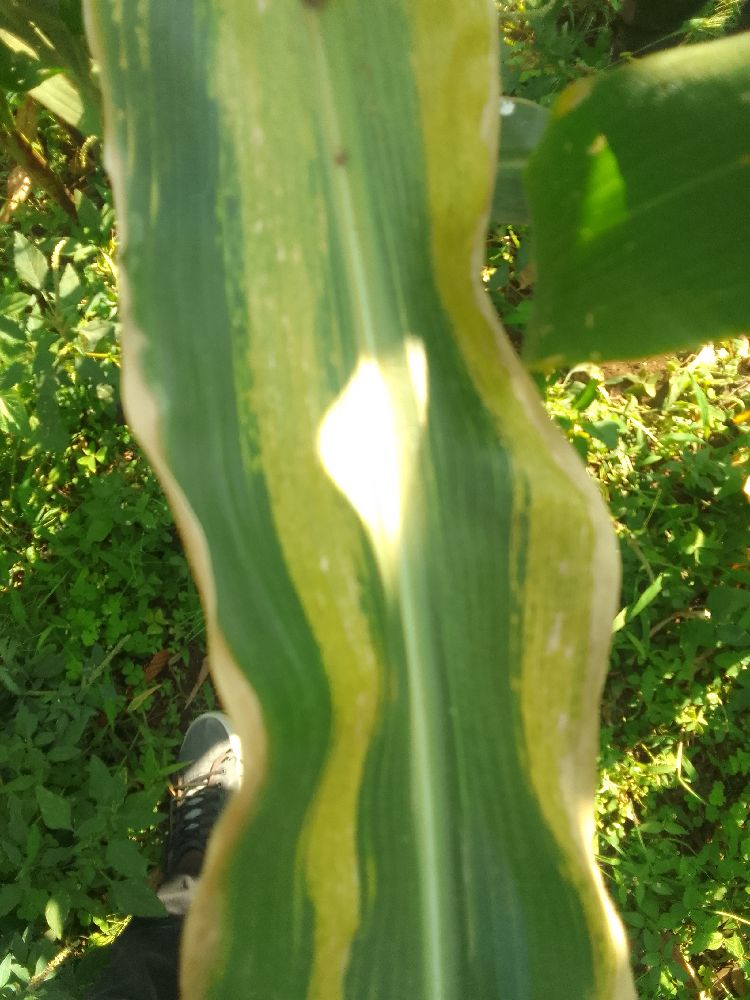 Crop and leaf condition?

maize, maize lethal necrosis
